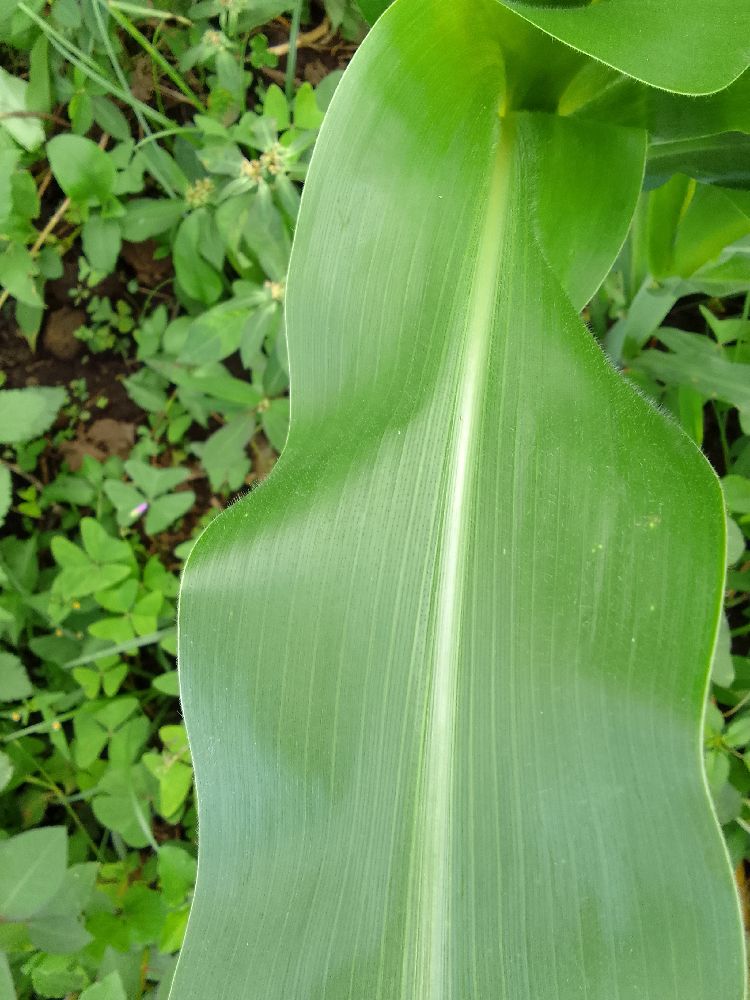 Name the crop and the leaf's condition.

maize, healthy
